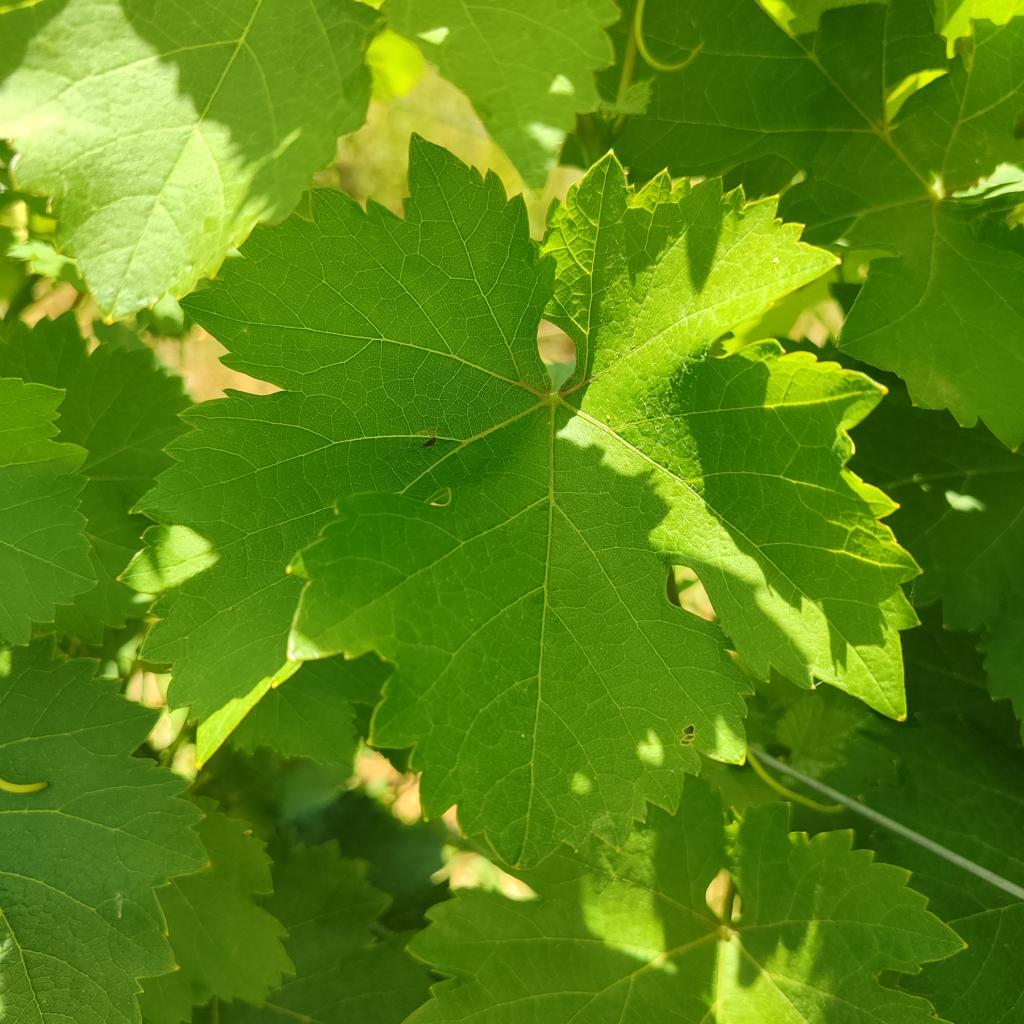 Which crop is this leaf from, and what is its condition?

grapevine, healthy
